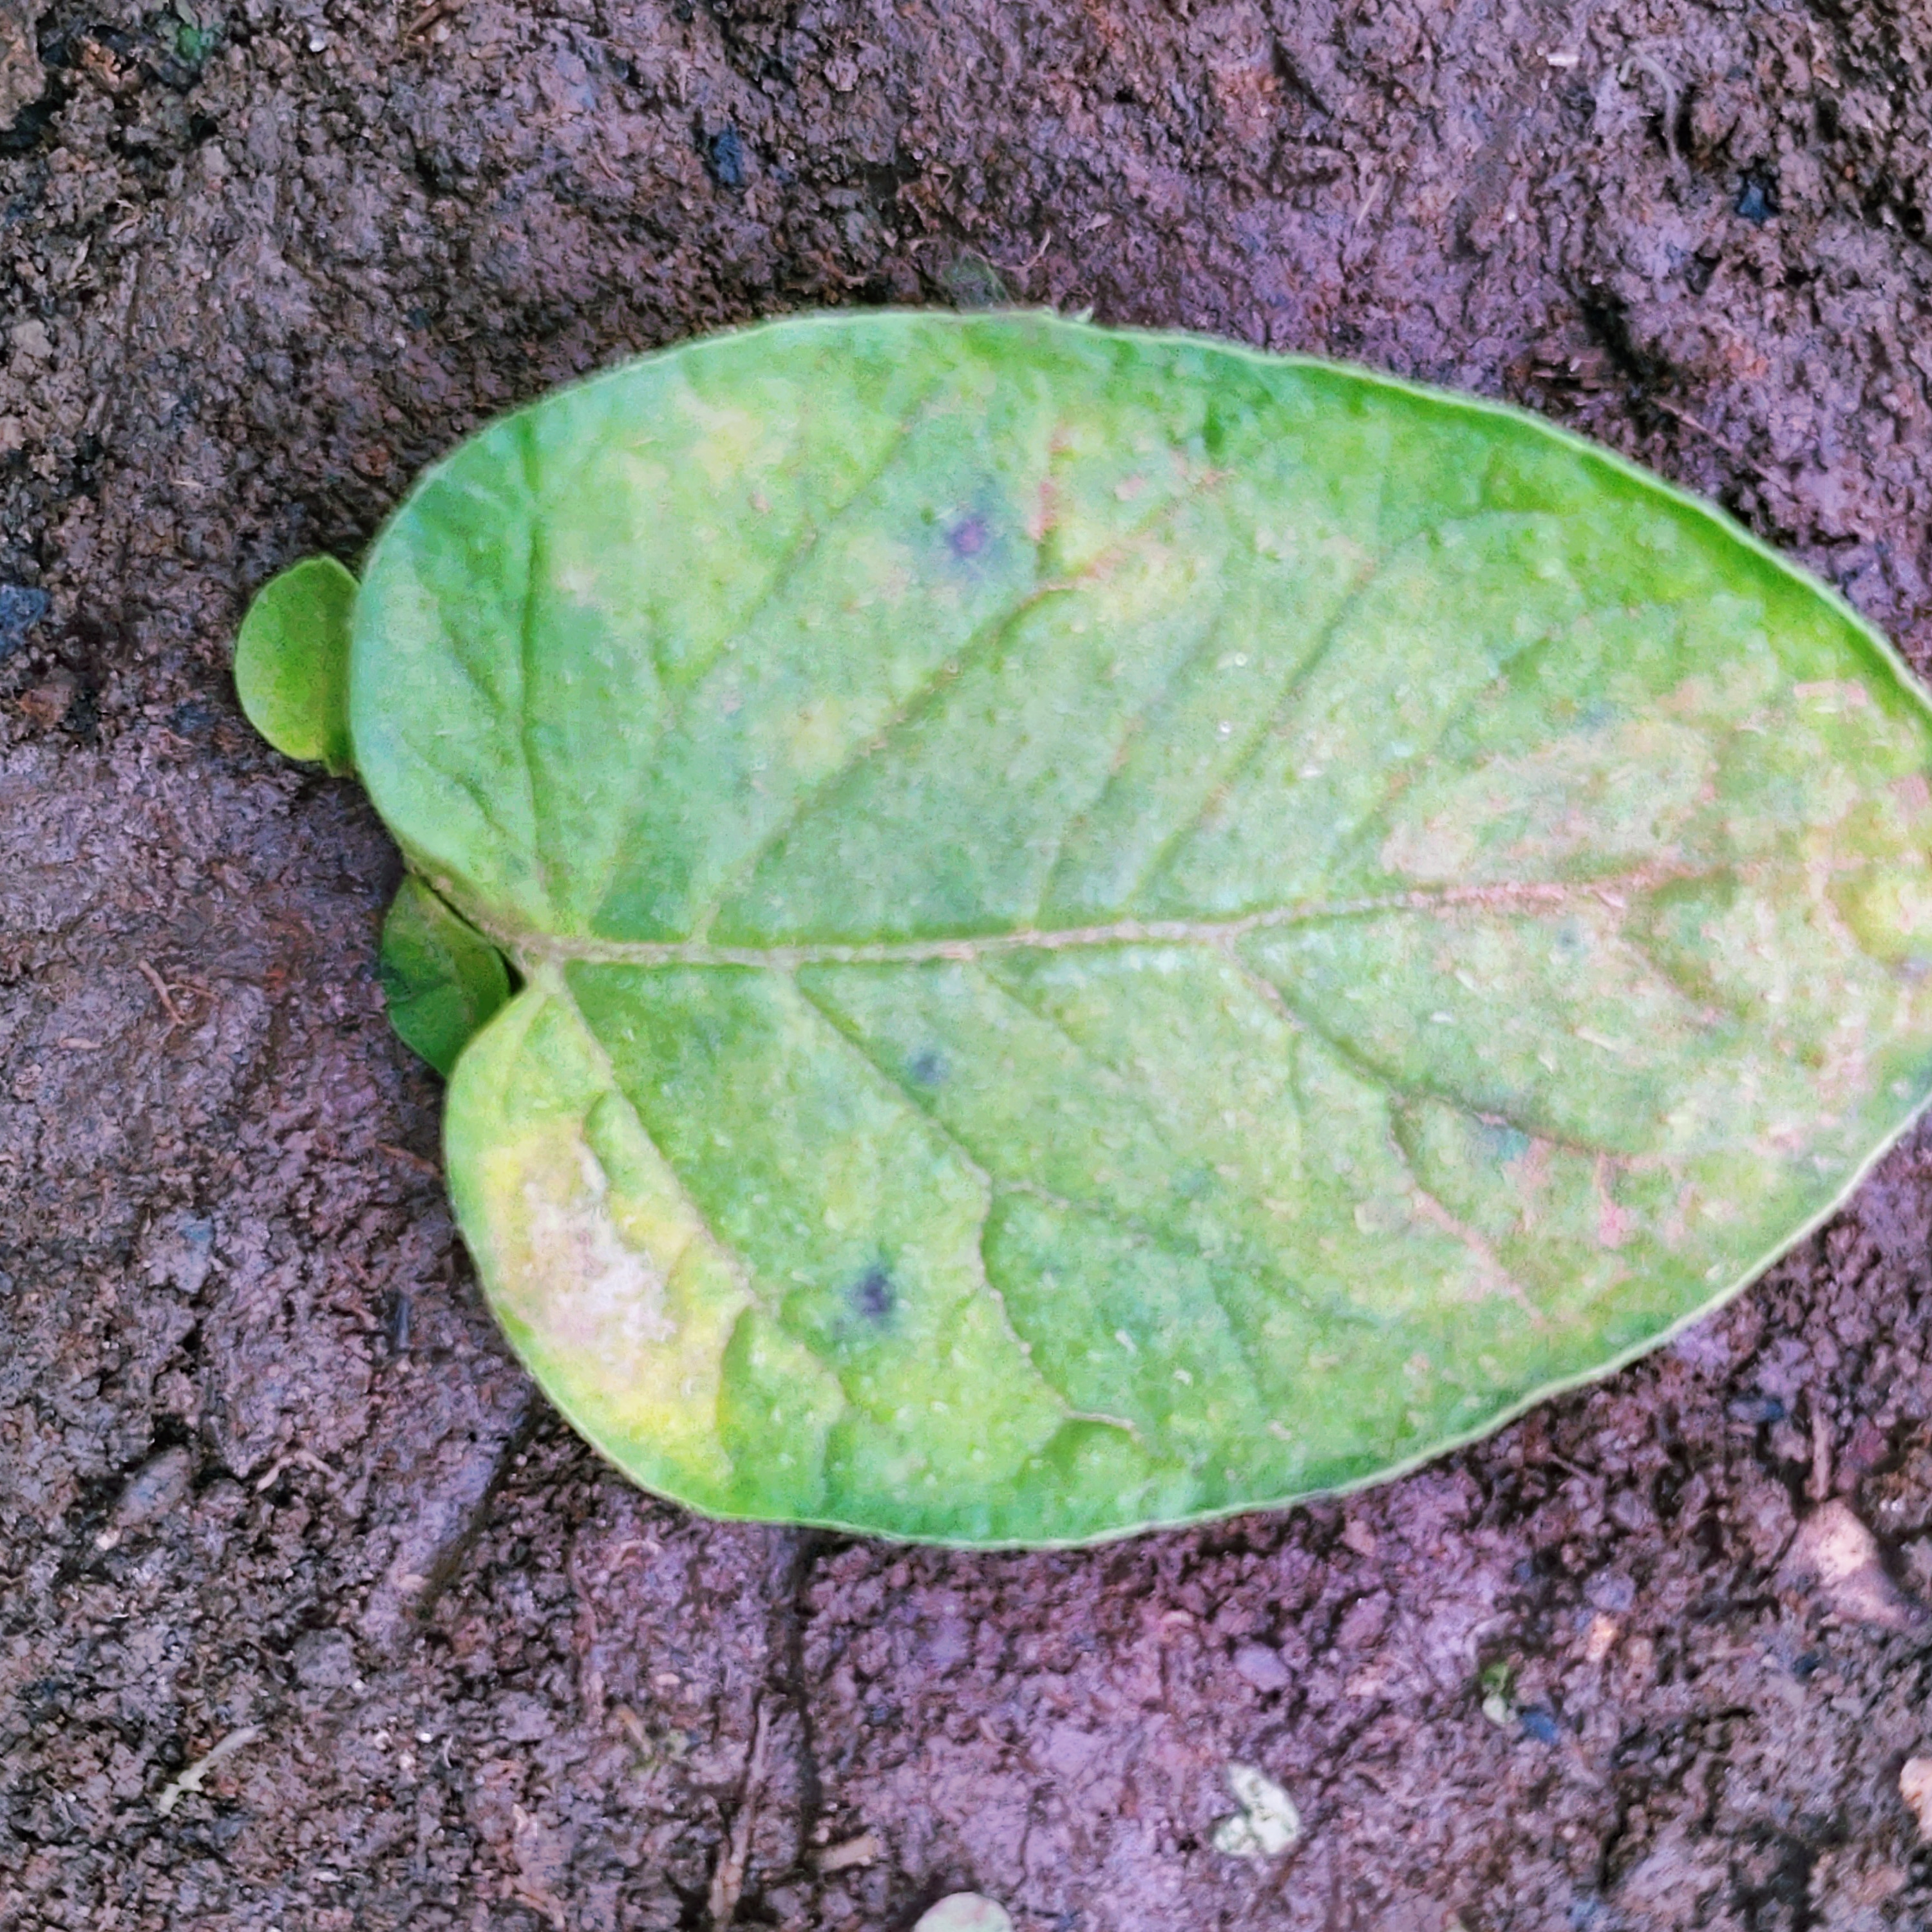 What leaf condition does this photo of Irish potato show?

late blight
